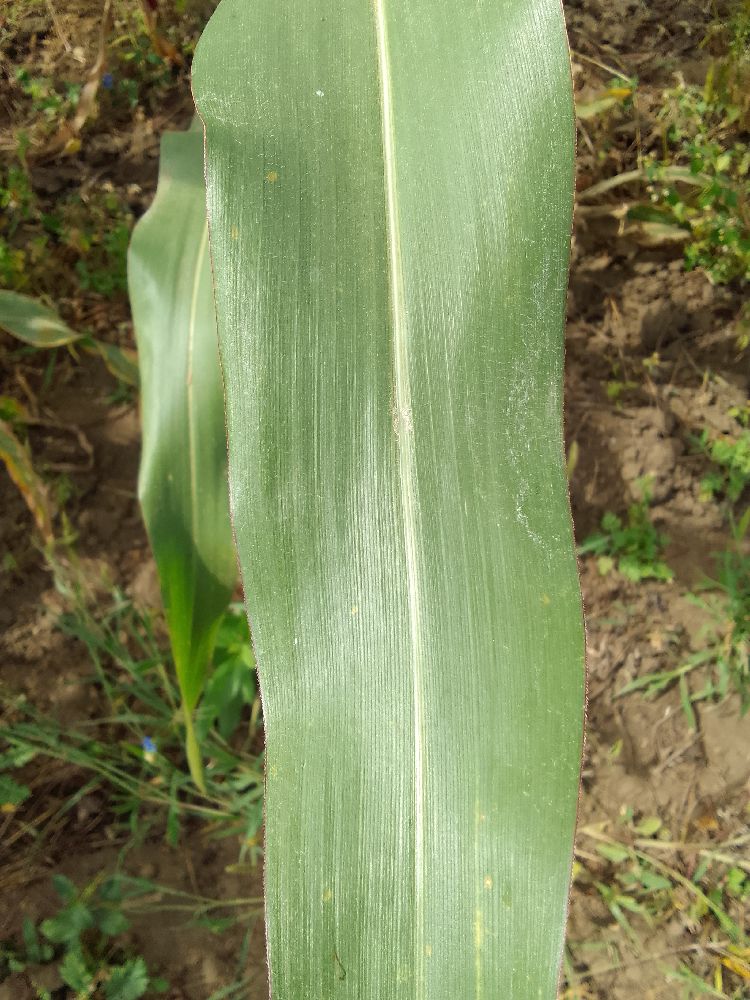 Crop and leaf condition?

maize, healthy
